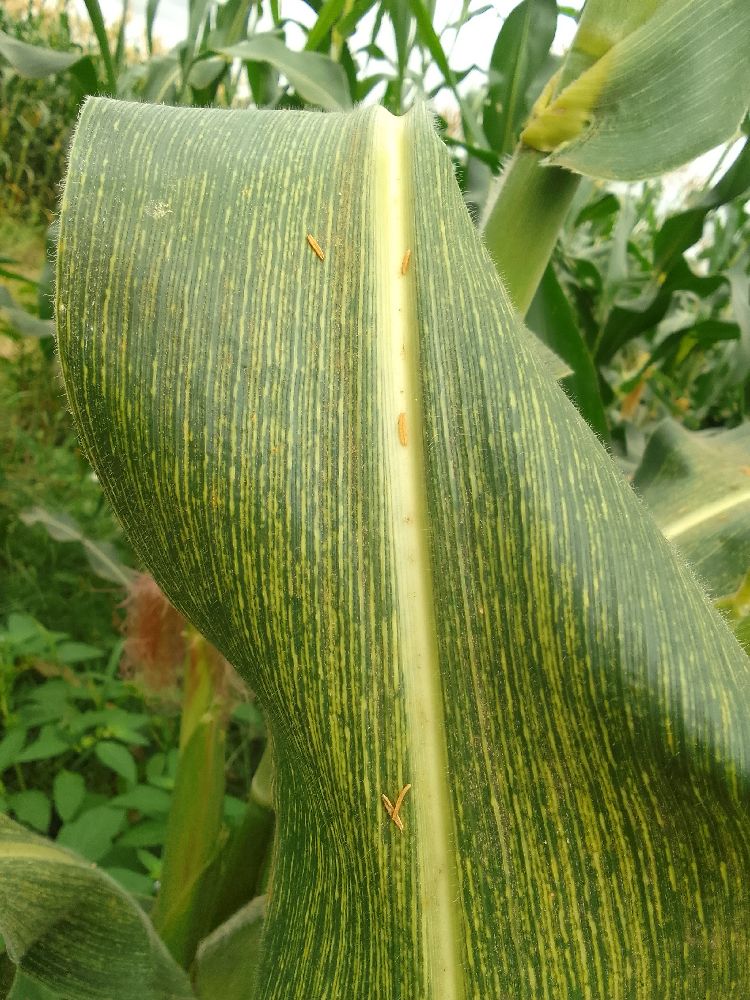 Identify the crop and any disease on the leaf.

maize, maize streak virus
